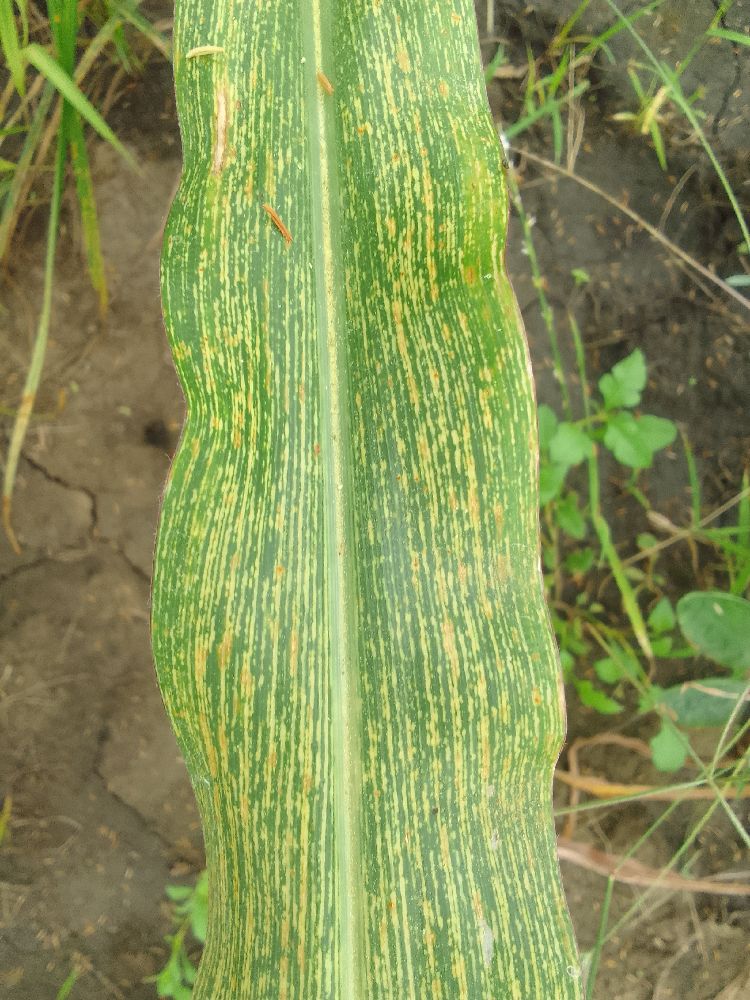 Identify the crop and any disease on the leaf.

maize, maize streak virus
